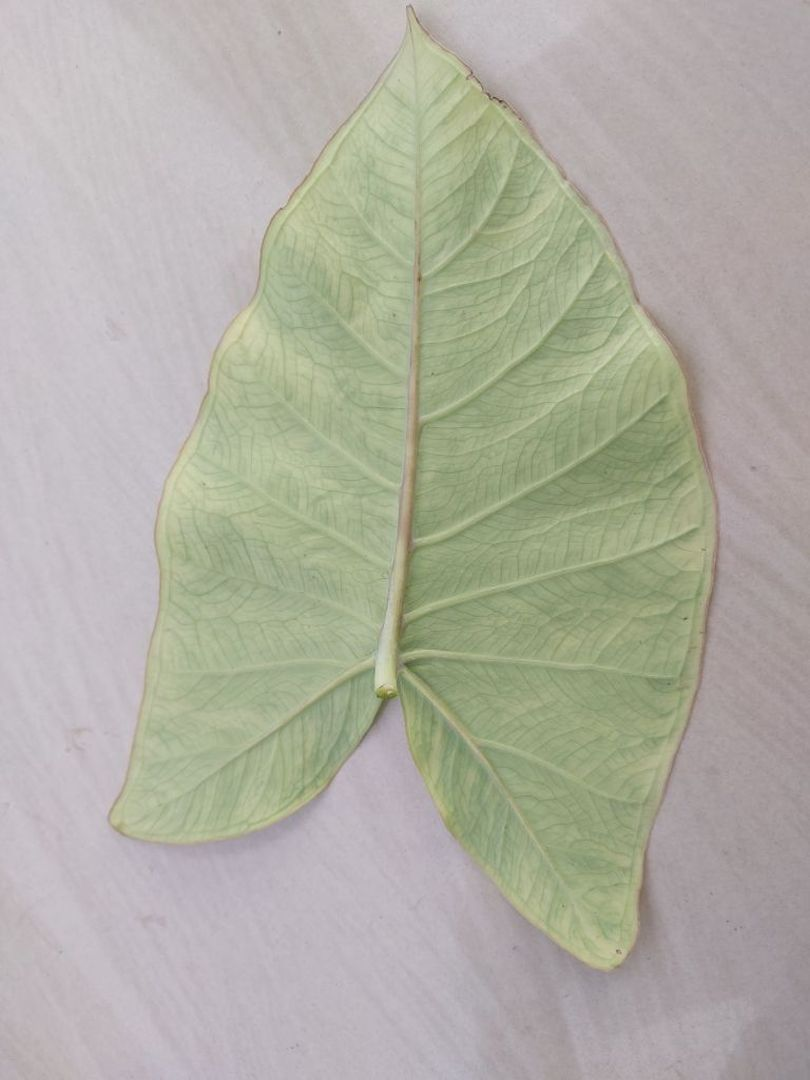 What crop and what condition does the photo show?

taro, mosaic
